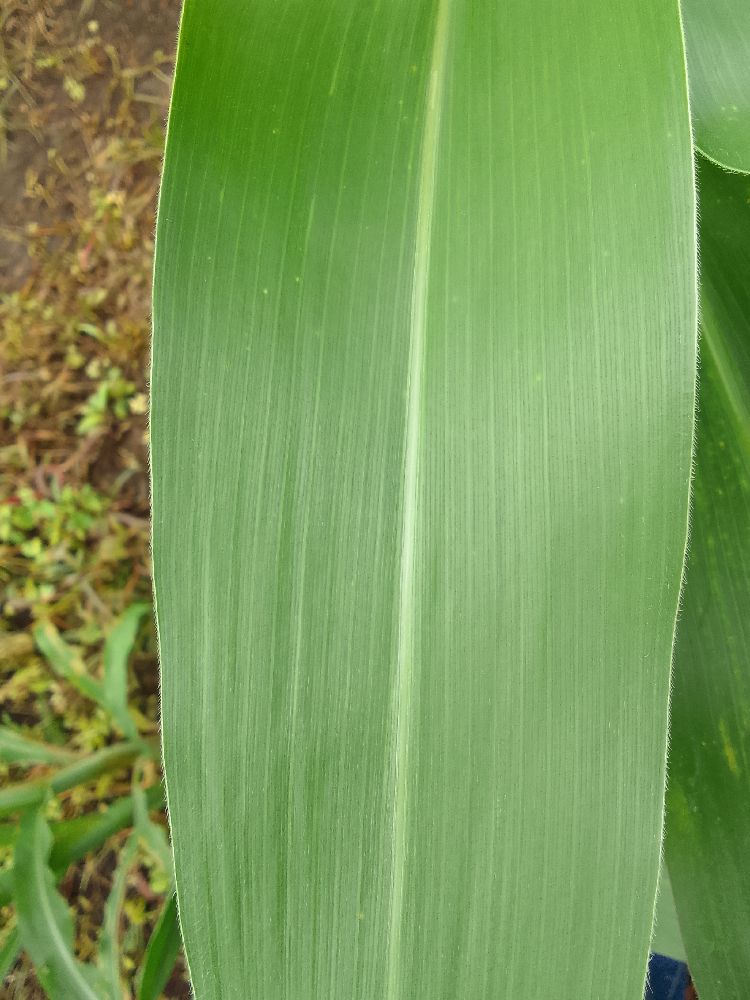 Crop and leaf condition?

maize, healthy
